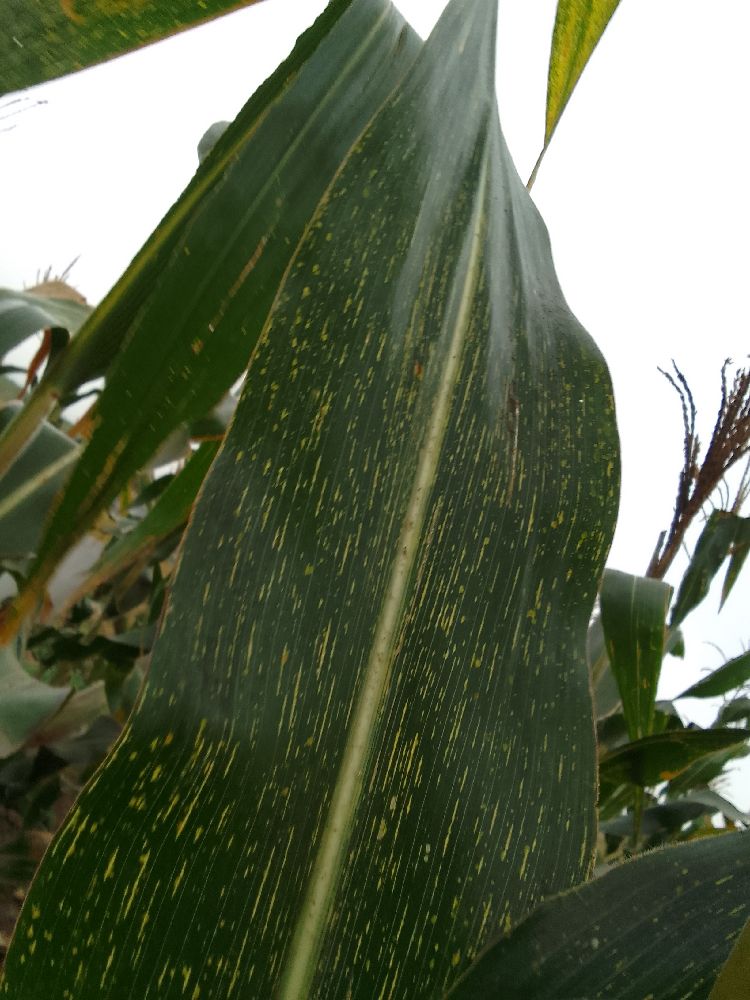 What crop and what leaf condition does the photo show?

maize, maize streak virus
